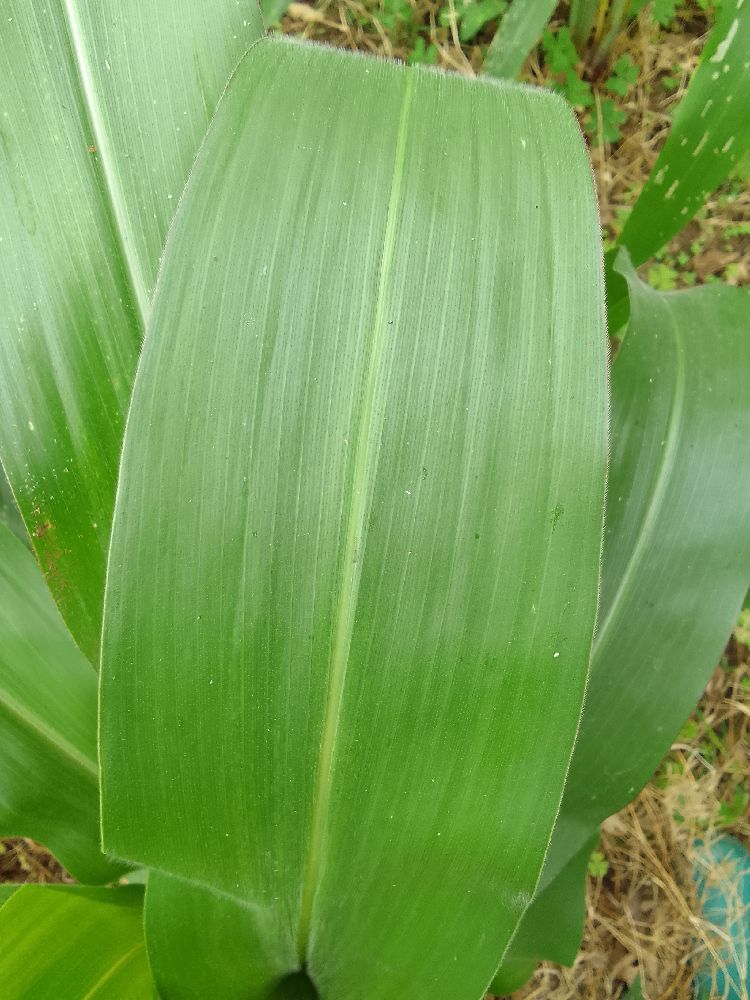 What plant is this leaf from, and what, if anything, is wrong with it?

maize, healthy
